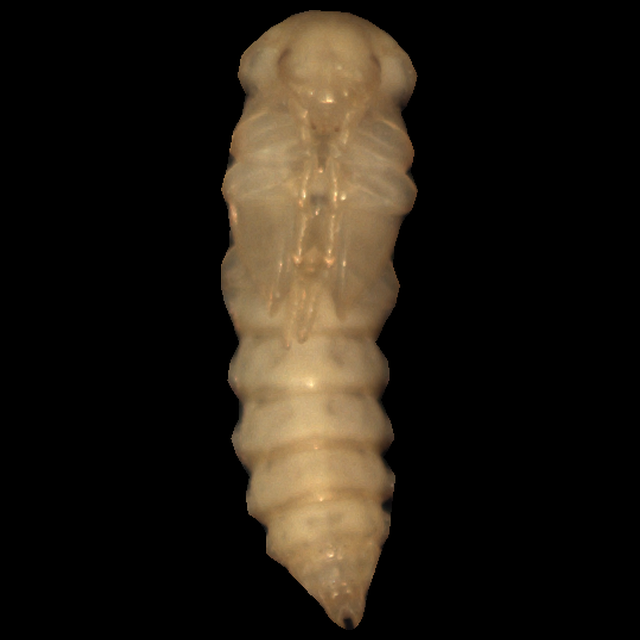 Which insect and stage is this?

mealworm pupa
